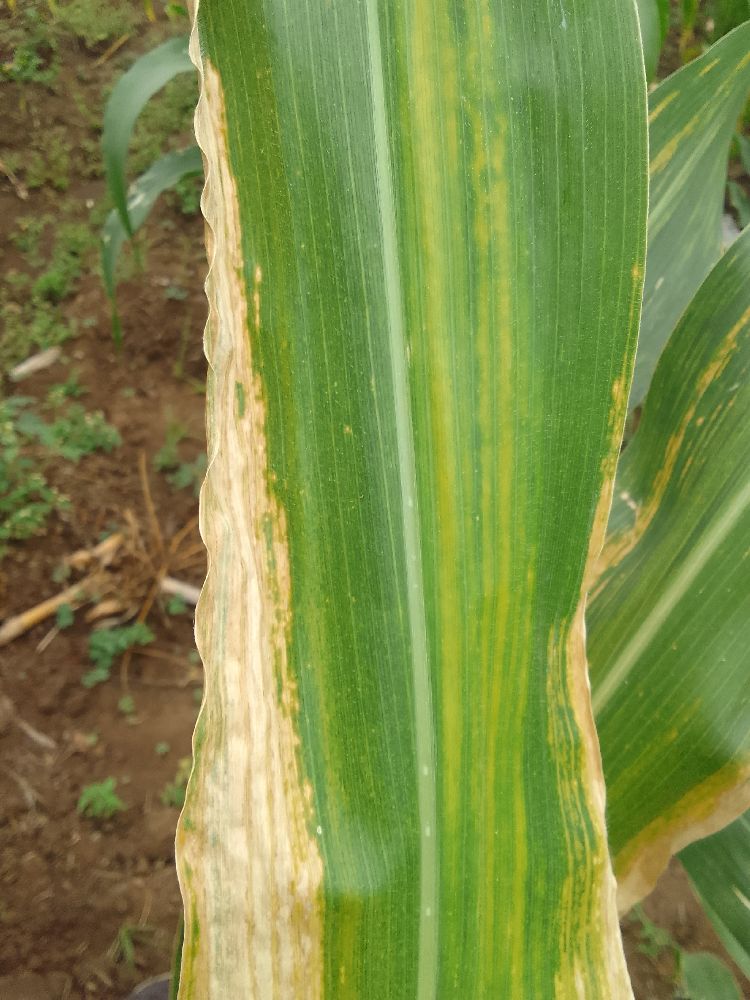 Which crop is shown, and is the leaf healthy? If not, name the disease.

maize, maize lethal necrosis
